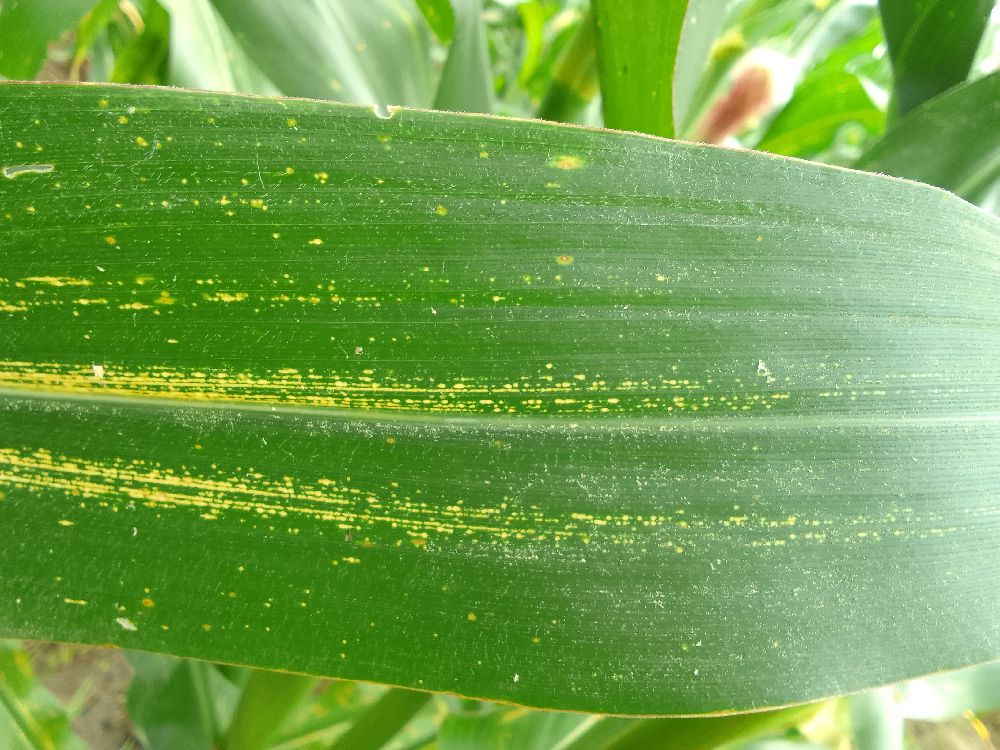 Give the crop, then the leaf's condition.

maize, maize streak virus
